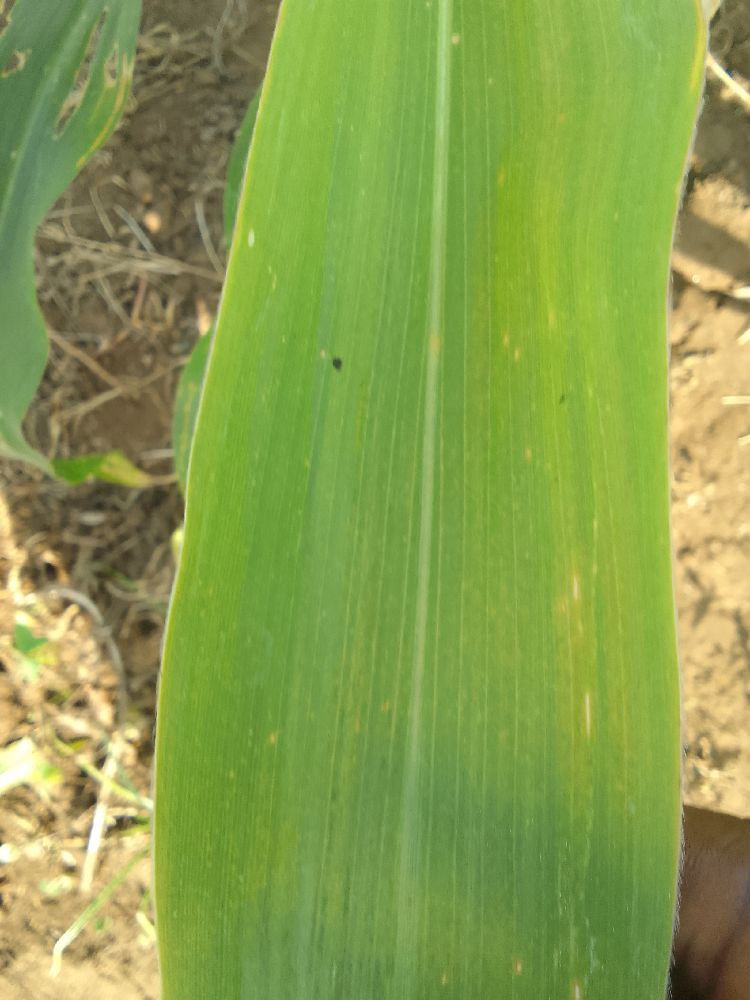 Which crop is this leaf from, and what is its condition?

maize, maize lethal necrosis
